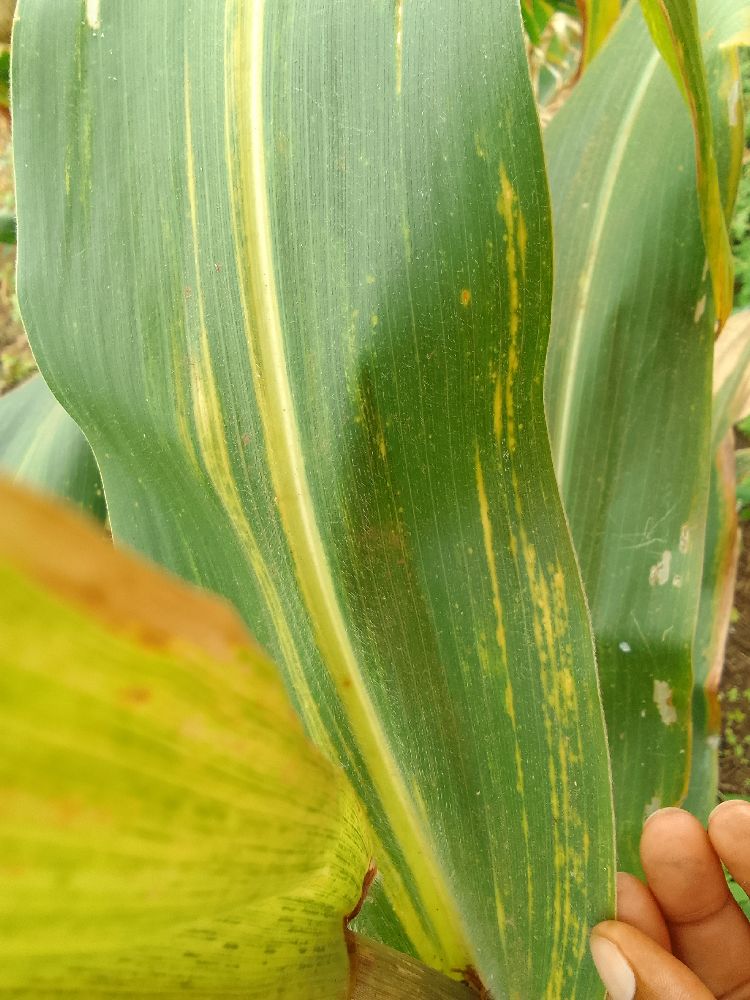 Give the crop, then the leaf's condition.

maize, maize lethal necrosis
